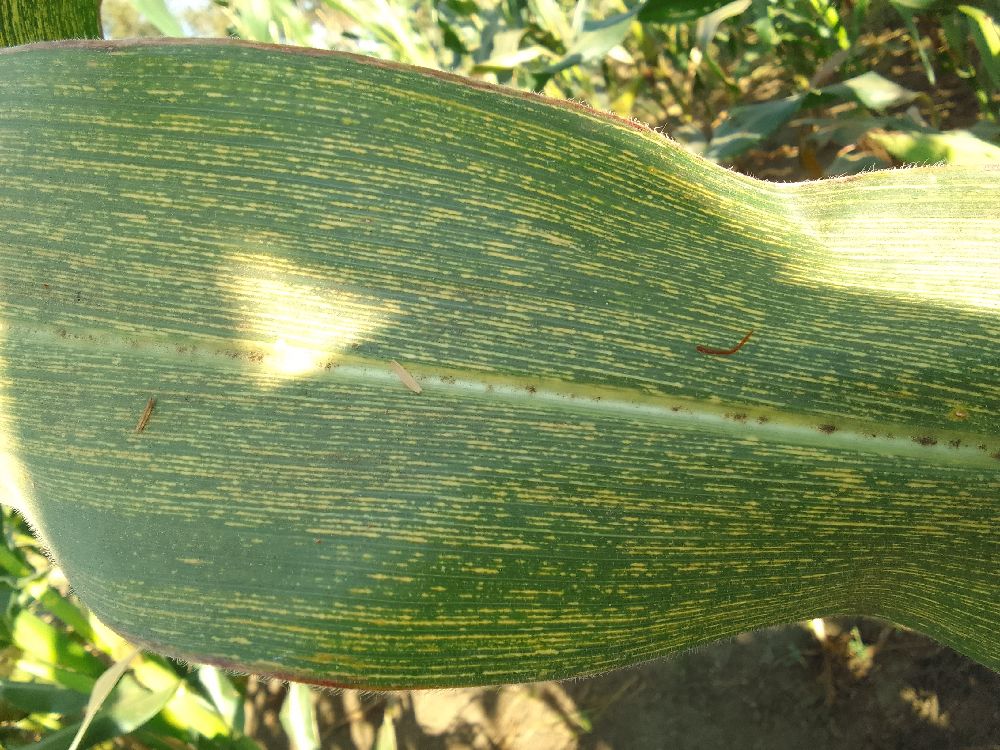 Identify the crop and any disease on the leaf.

maize, maize streak virus
